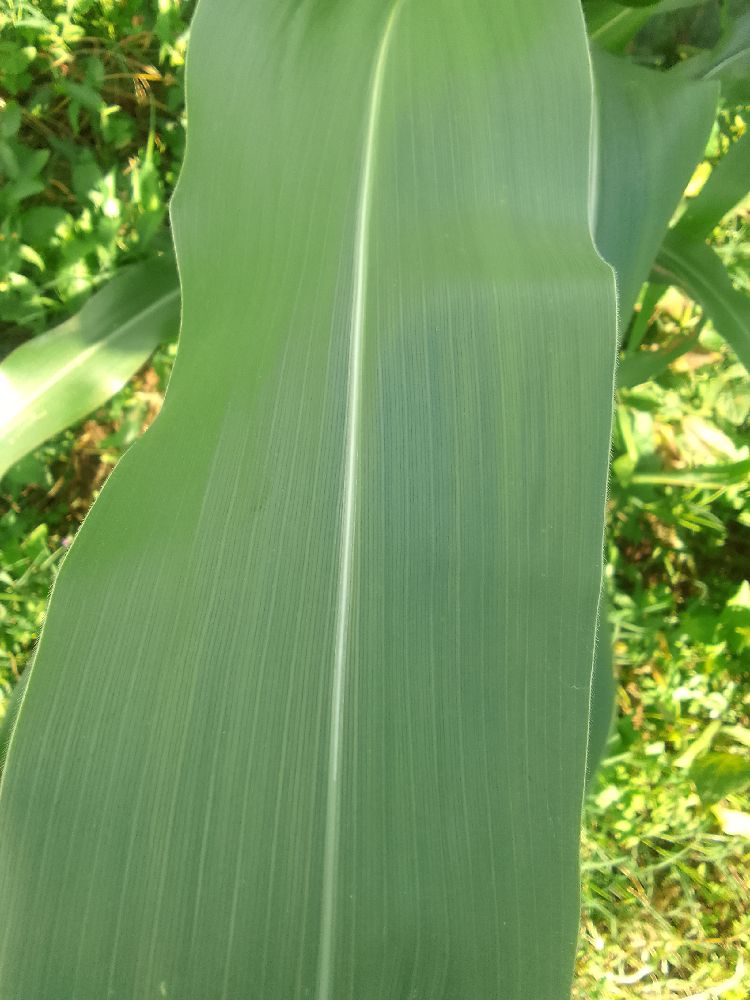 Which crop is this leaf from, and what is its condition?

maize, healthy
